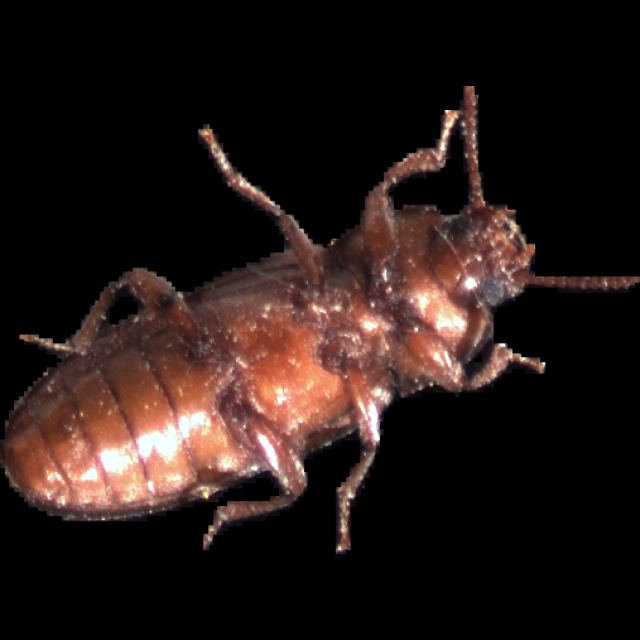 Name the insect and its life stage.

mealworm beetle
